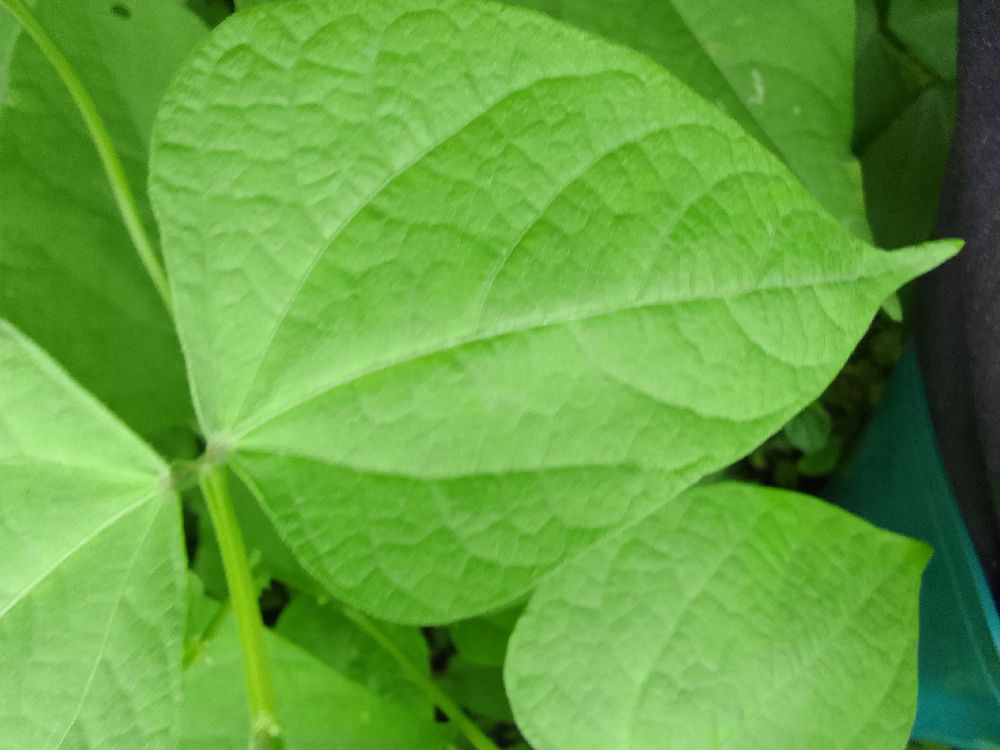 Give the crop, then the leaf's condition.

common bean, healthy
